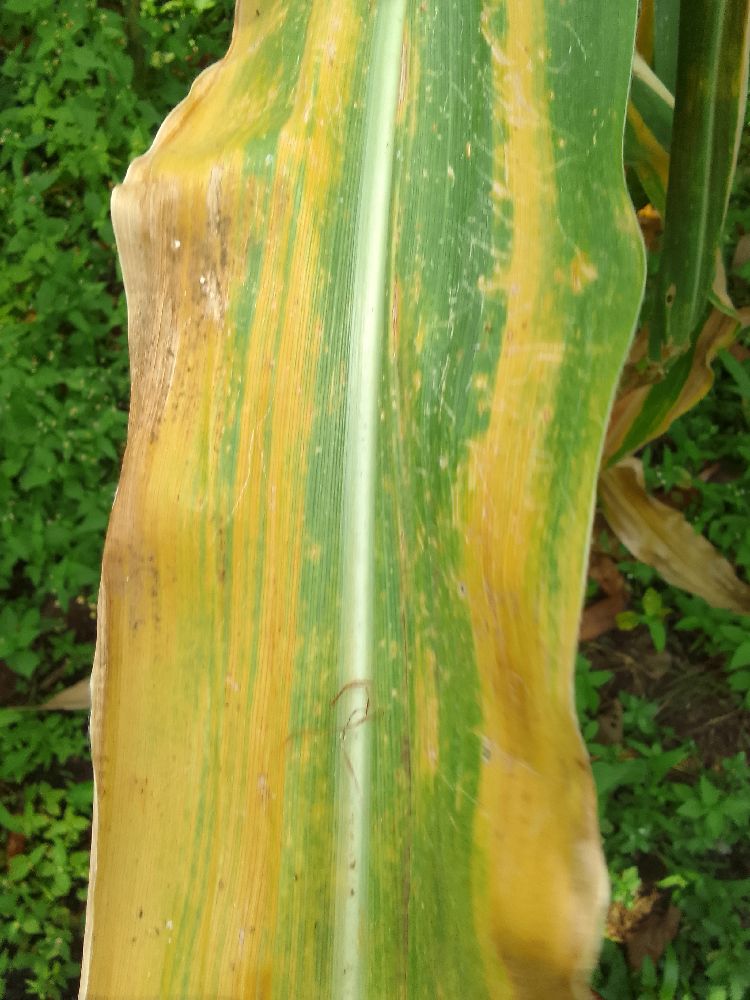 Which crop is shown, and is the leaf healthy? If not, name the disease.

maize, maize lethal necrosis
